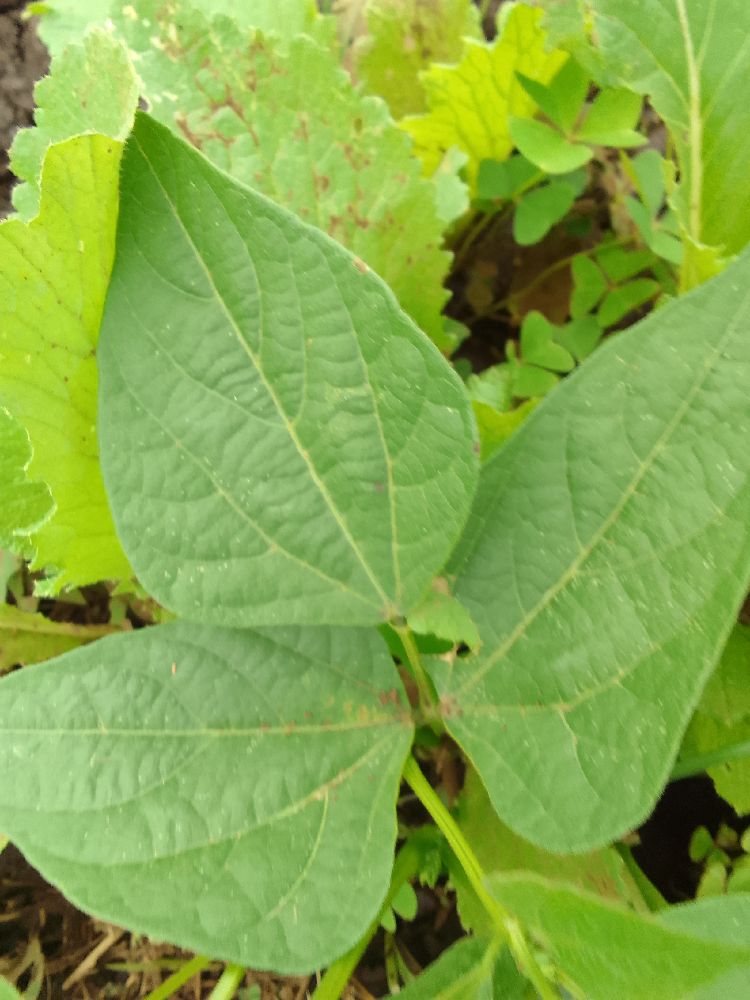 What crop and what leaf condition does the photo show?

common bean, healthy
